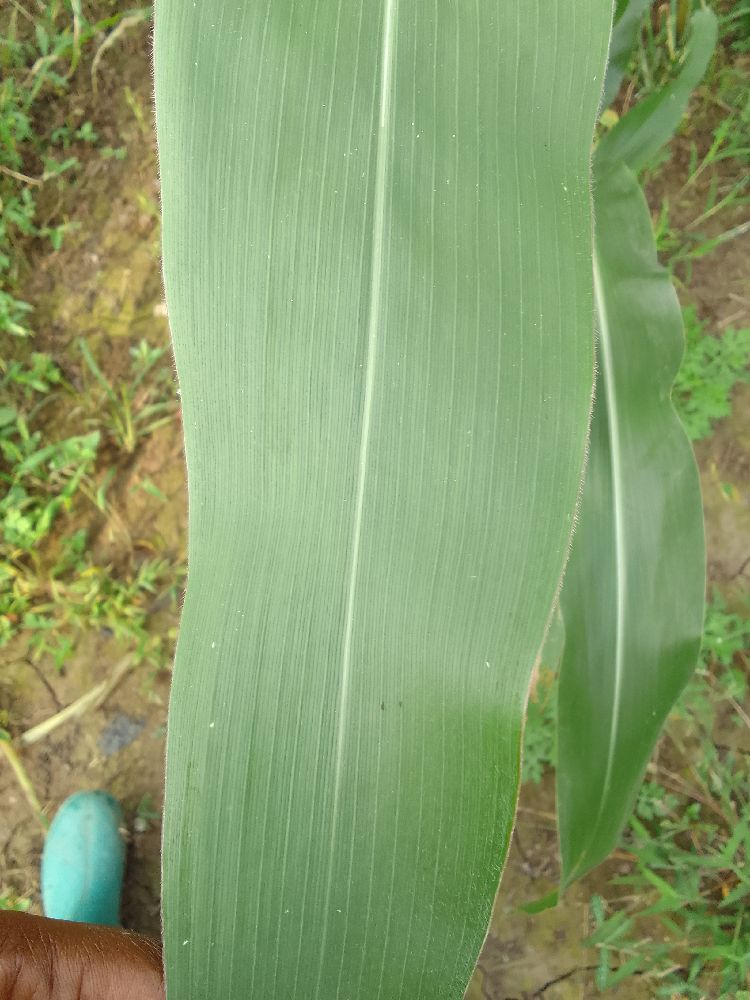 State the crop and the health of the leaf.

maize, healthy
